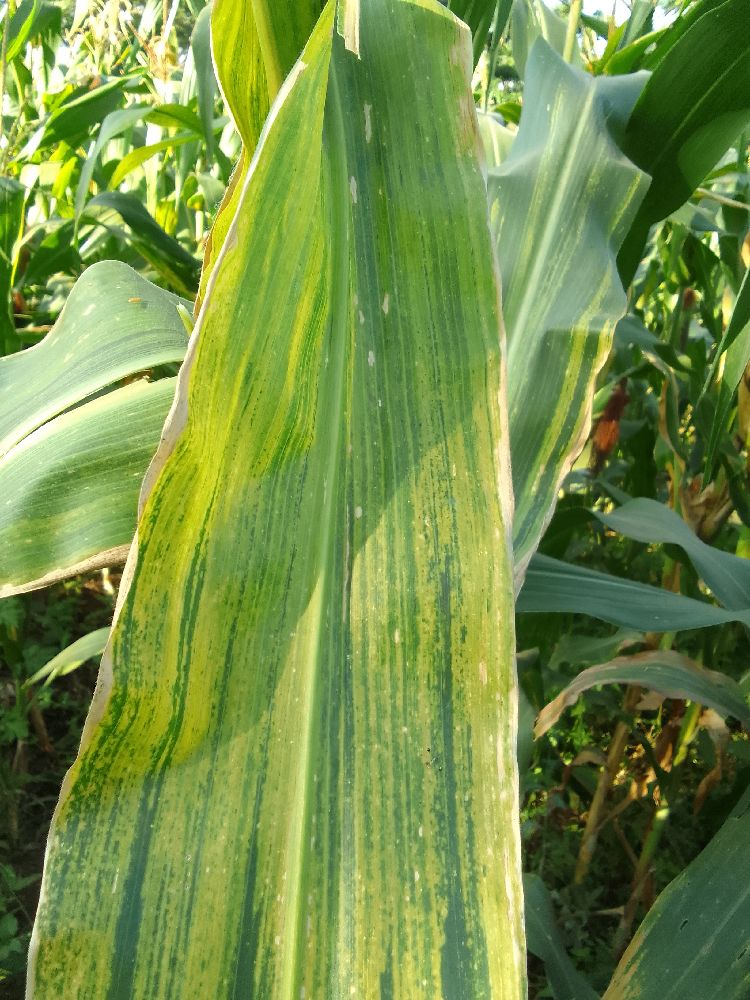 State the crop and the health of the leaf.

maize, maize lethal necrosis
